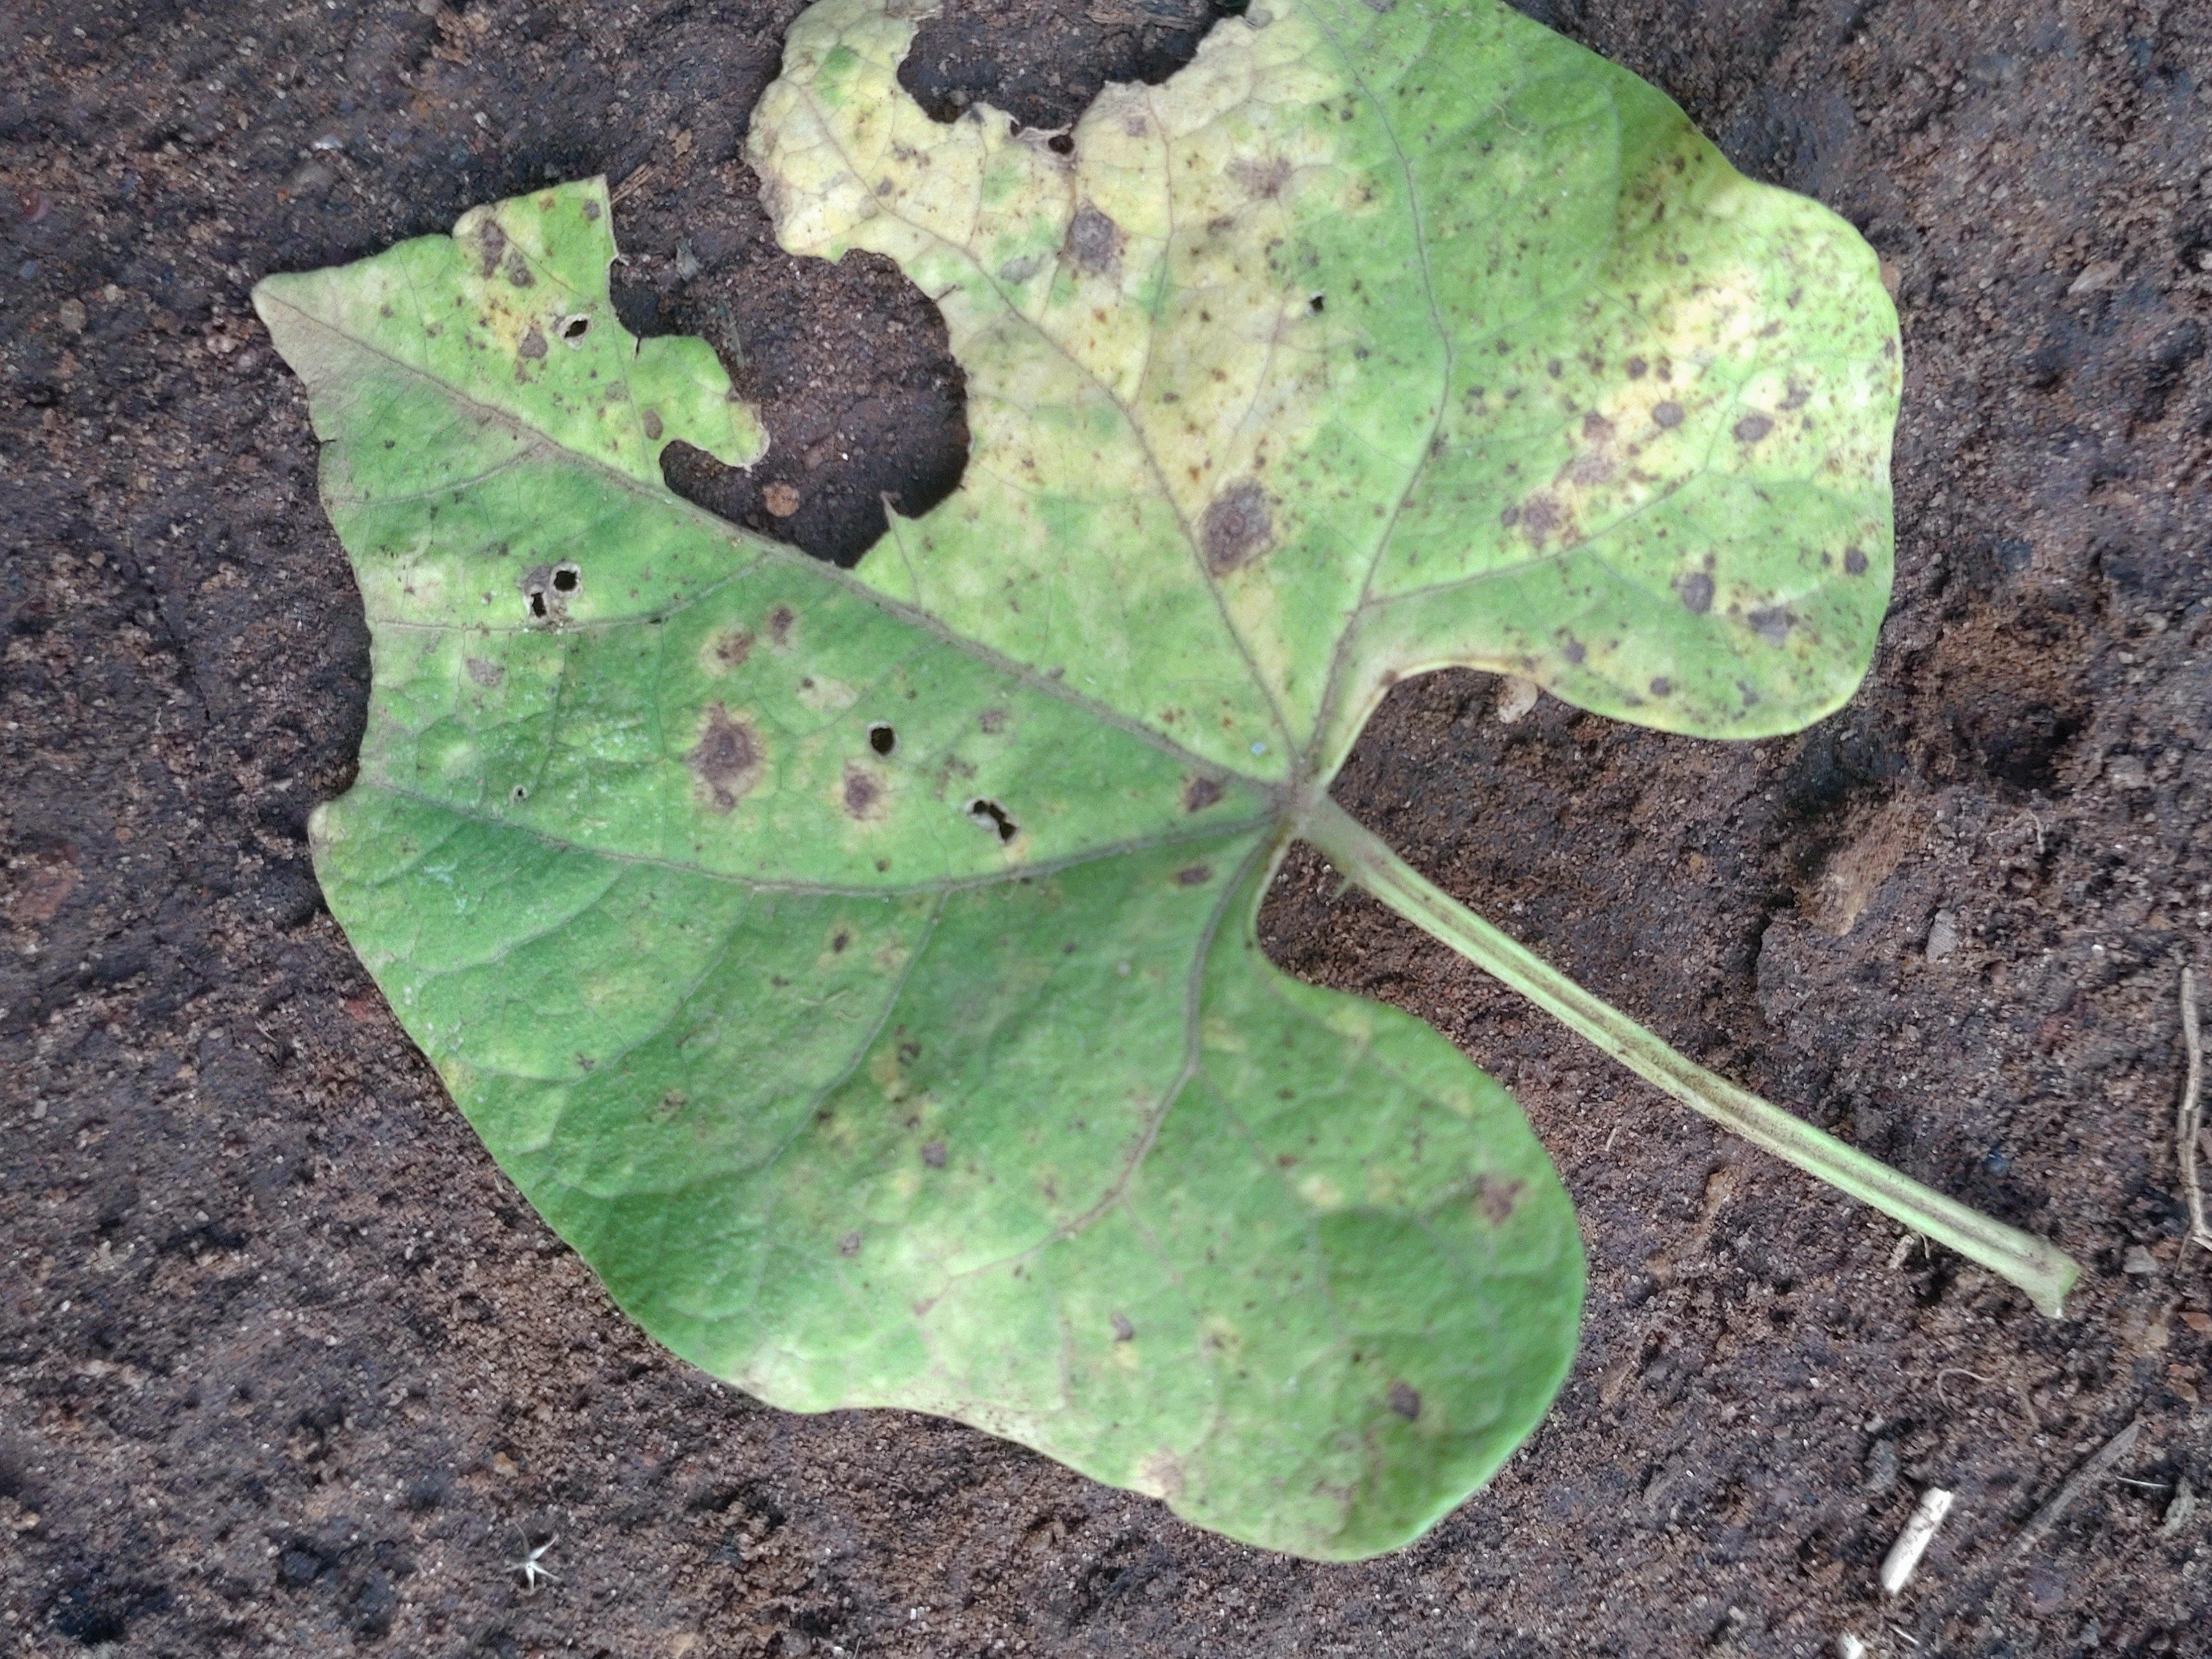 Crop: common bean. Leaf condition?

anthracnose
